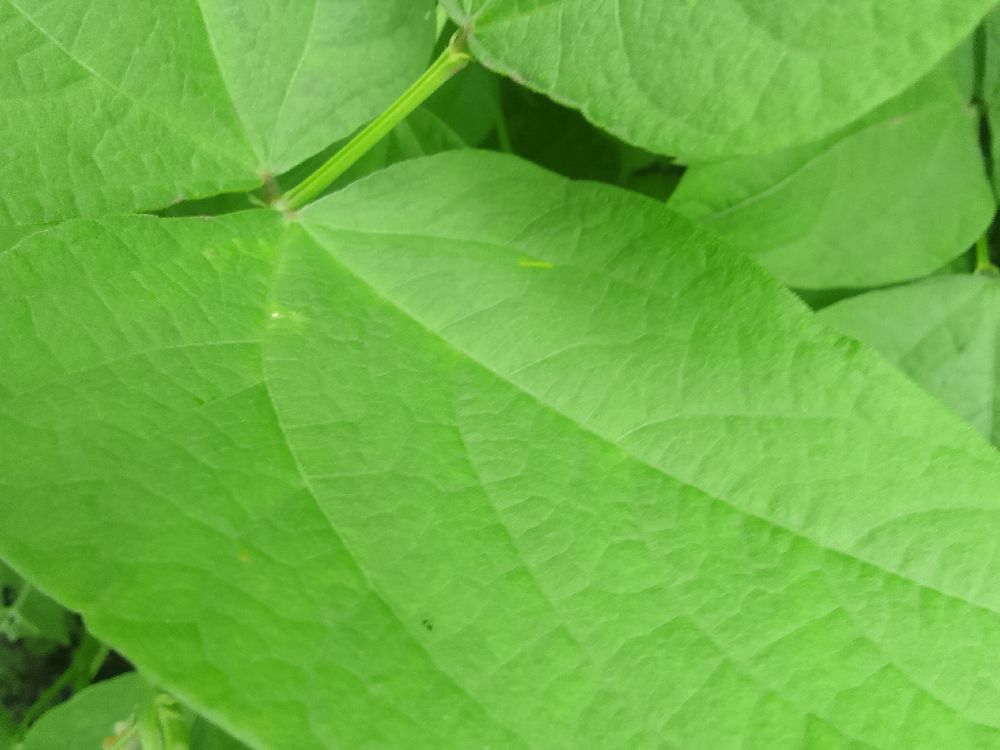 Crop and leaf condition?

common bean, healthy
